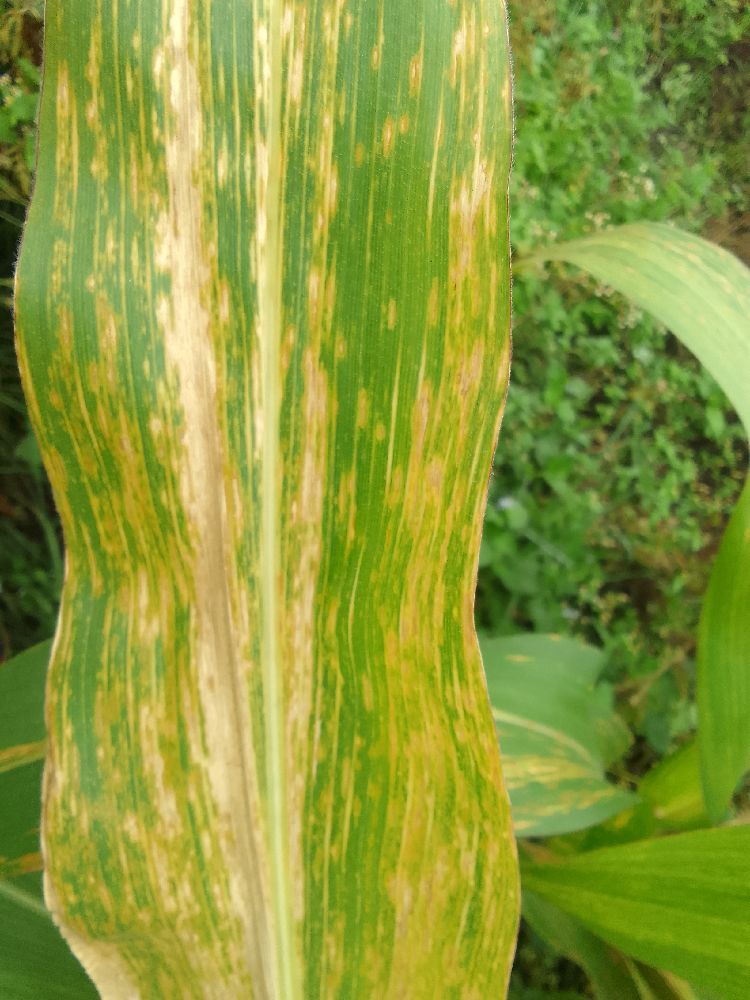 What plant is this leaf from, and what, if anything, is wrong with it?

maize, maize lethal necrosis
